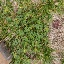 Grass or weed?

unstructured weed
